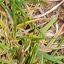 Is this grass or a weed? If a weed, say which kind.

grass
